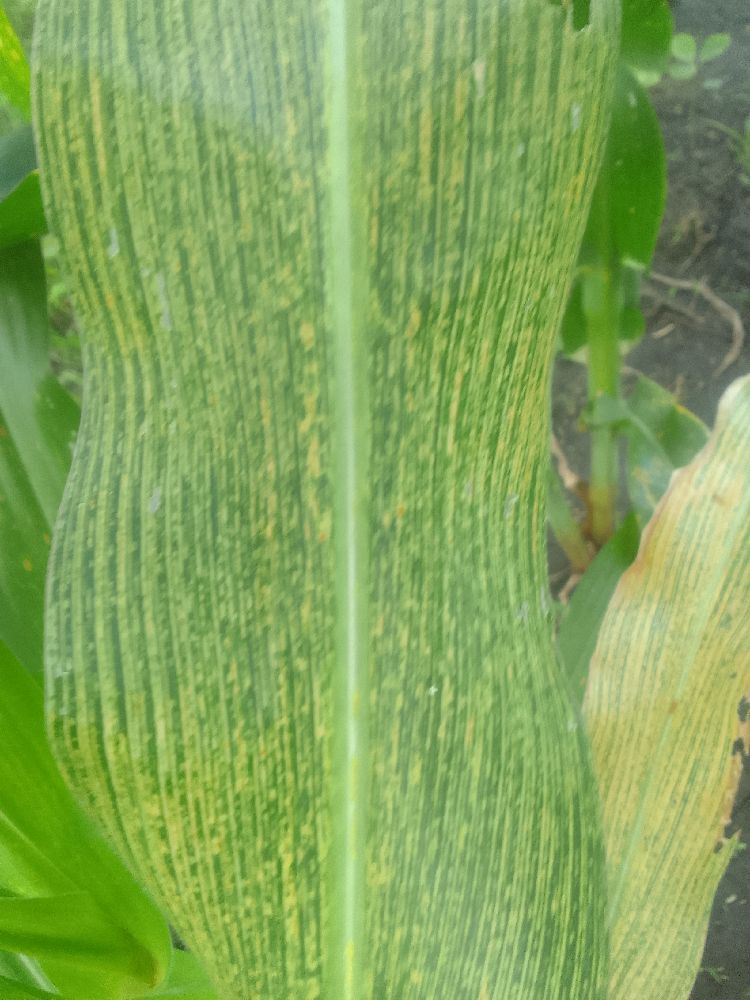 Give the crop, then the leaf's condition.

maize, maize streak virus
